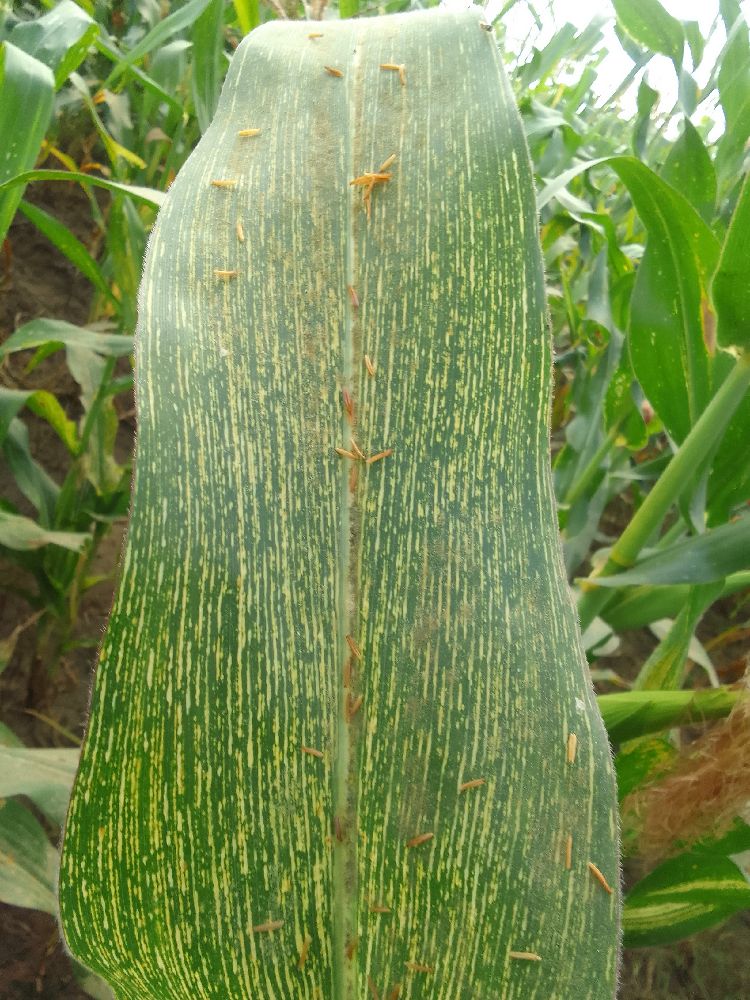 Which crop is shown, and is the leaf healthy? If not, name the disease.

maize, maize streak virus
